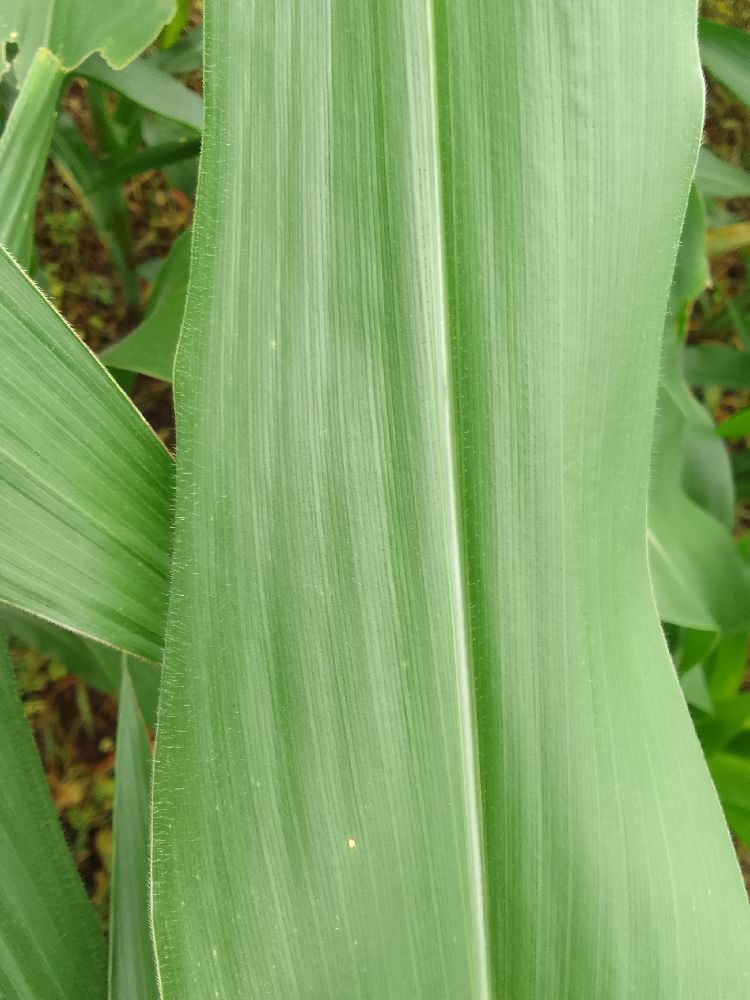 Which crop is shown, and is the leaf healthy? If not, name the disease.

maize, healthy
